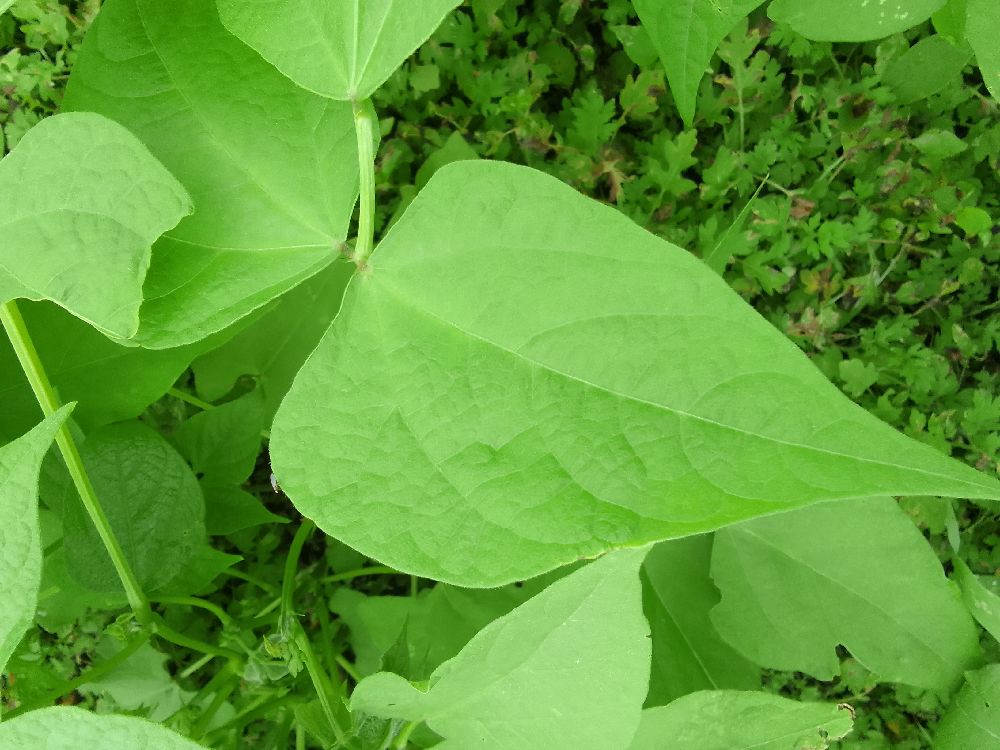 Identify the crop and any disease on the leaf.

common bean, healthy
